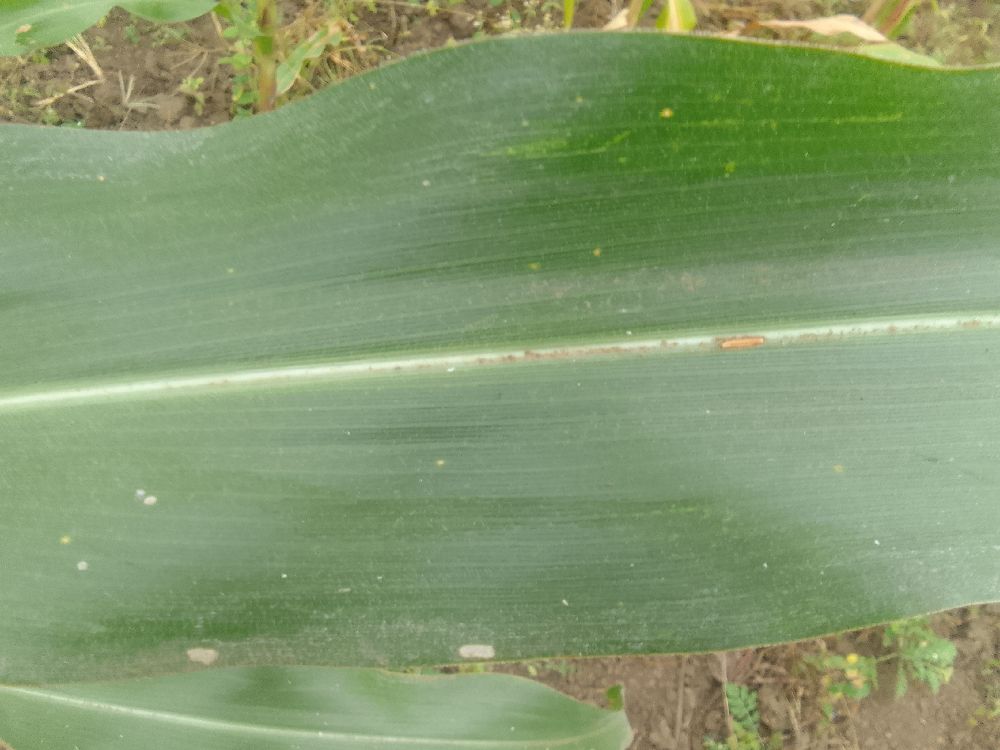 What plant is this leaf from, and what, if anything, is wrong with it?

maize, healthy
